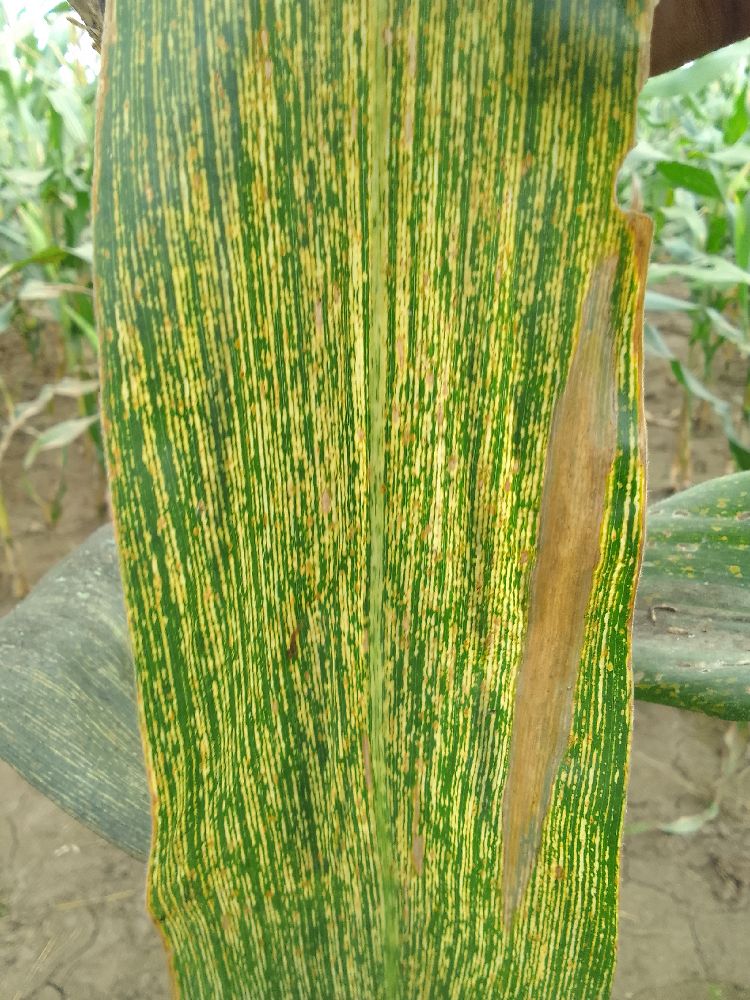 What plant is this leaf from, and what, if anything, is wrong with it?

maize, maize streak virus
